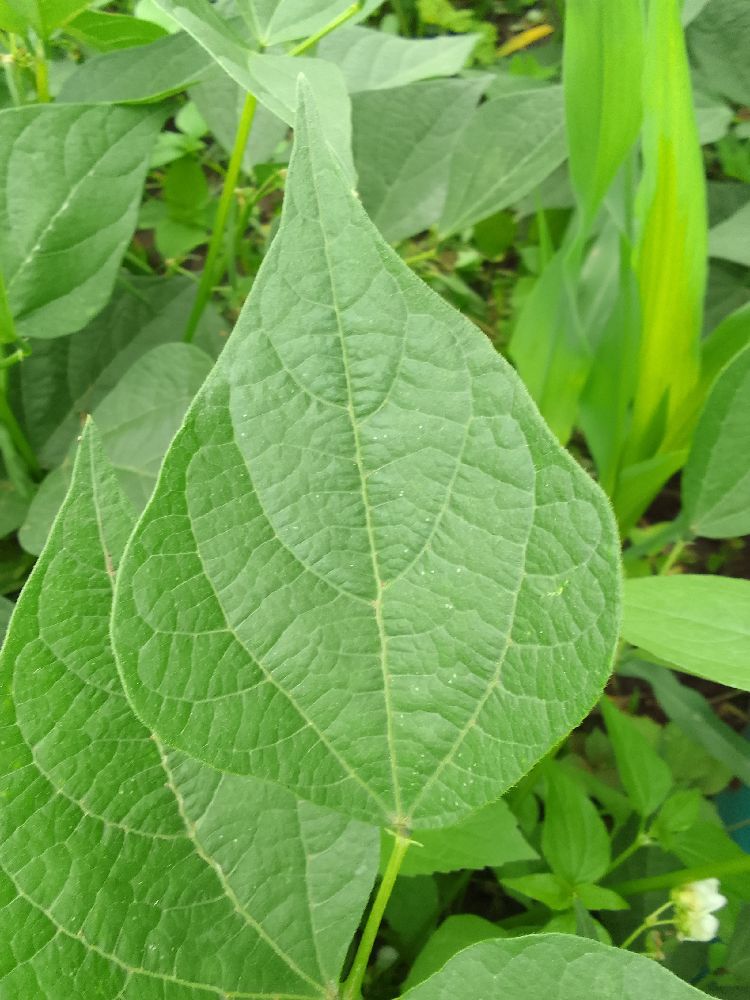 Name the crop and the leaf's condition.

common bean, healthy
